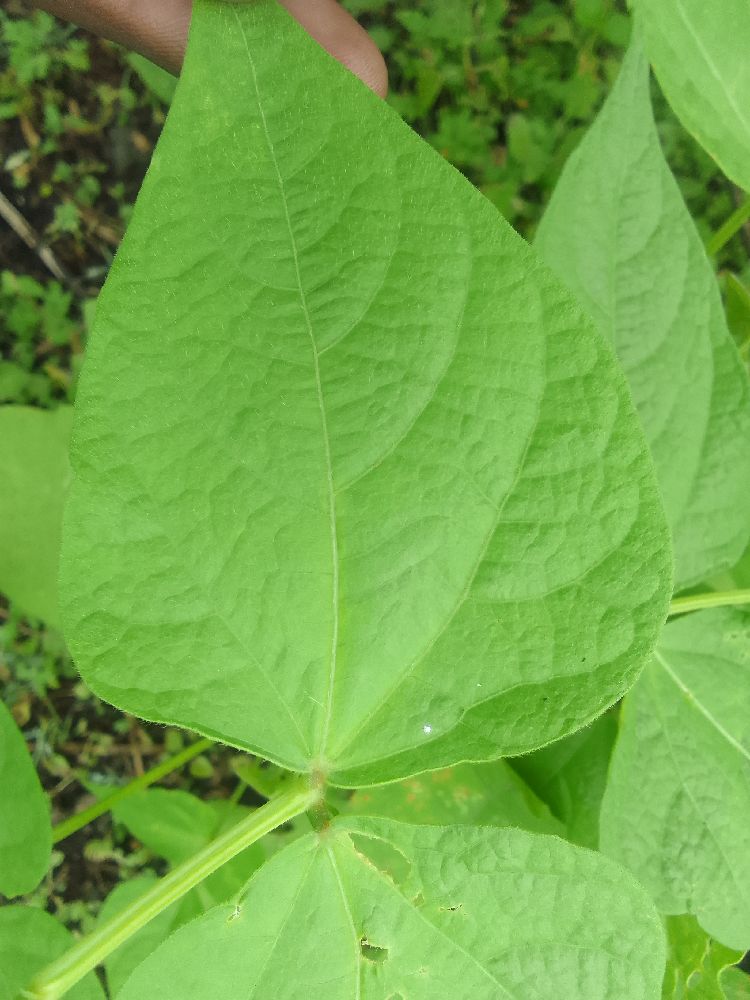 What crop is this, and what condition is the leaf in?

common bean, healthy
